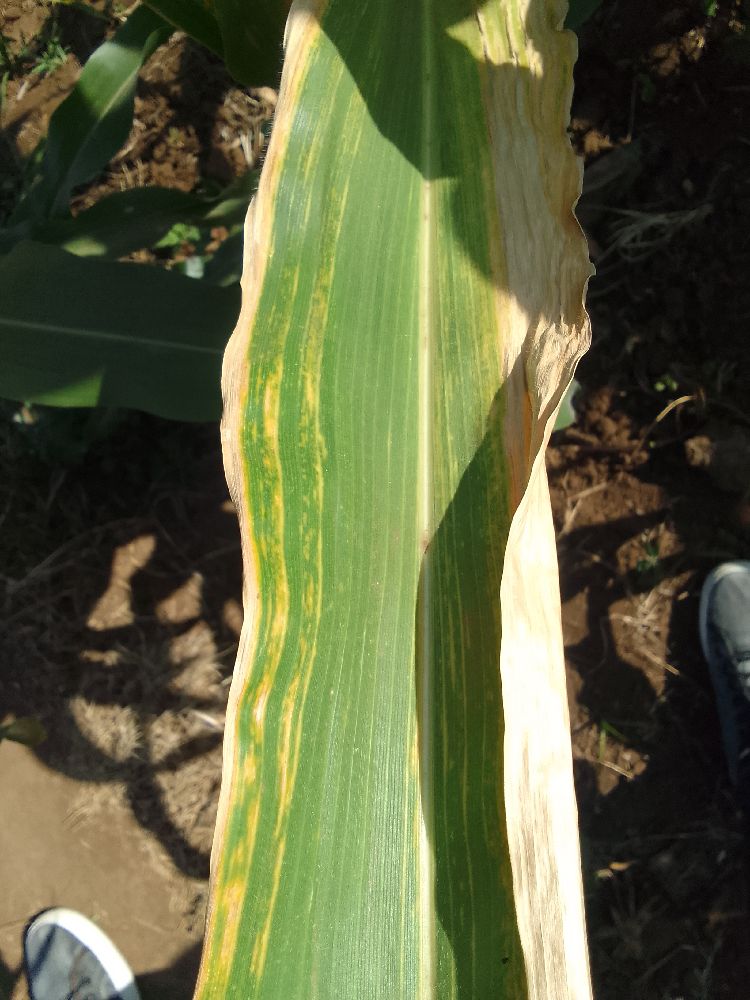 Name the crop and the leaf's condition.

maize, maize lethal necrosis
